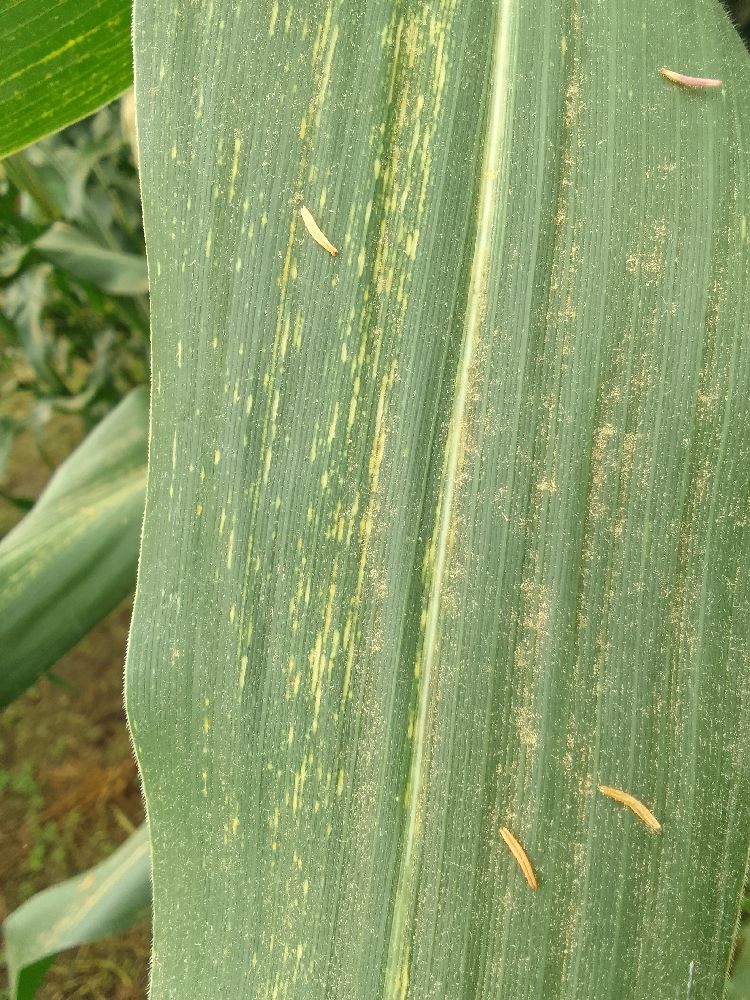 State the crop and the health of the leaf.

maize, maize streak virus
